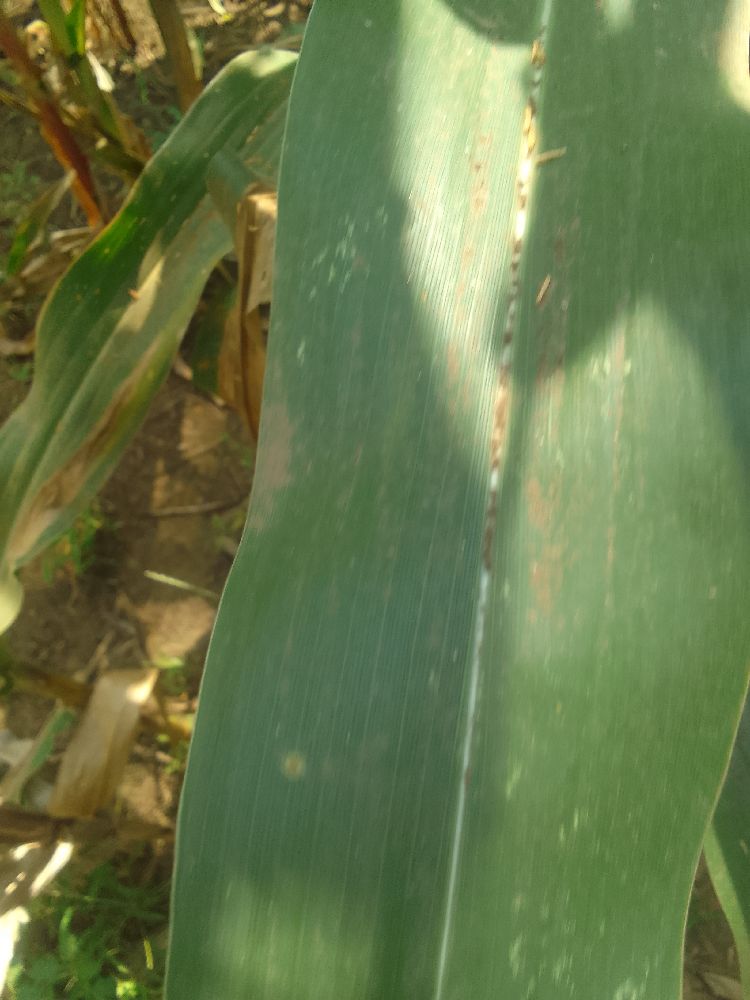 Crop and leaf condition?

maize, healthy
